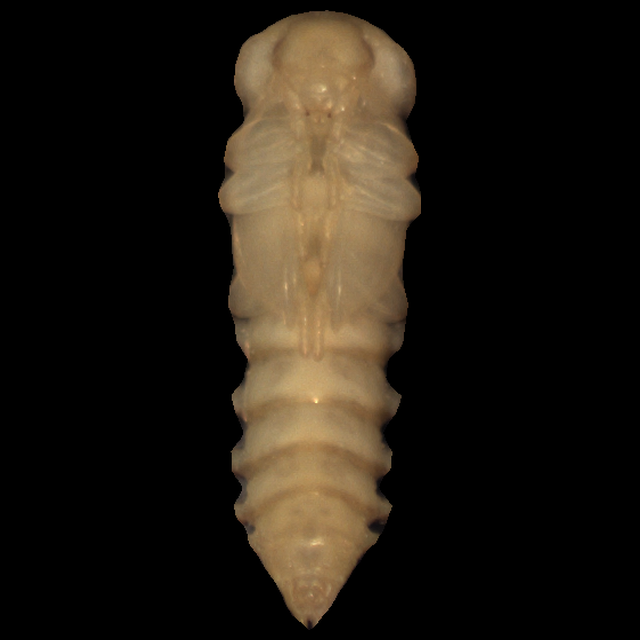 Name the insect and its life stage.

mealworm pupa
